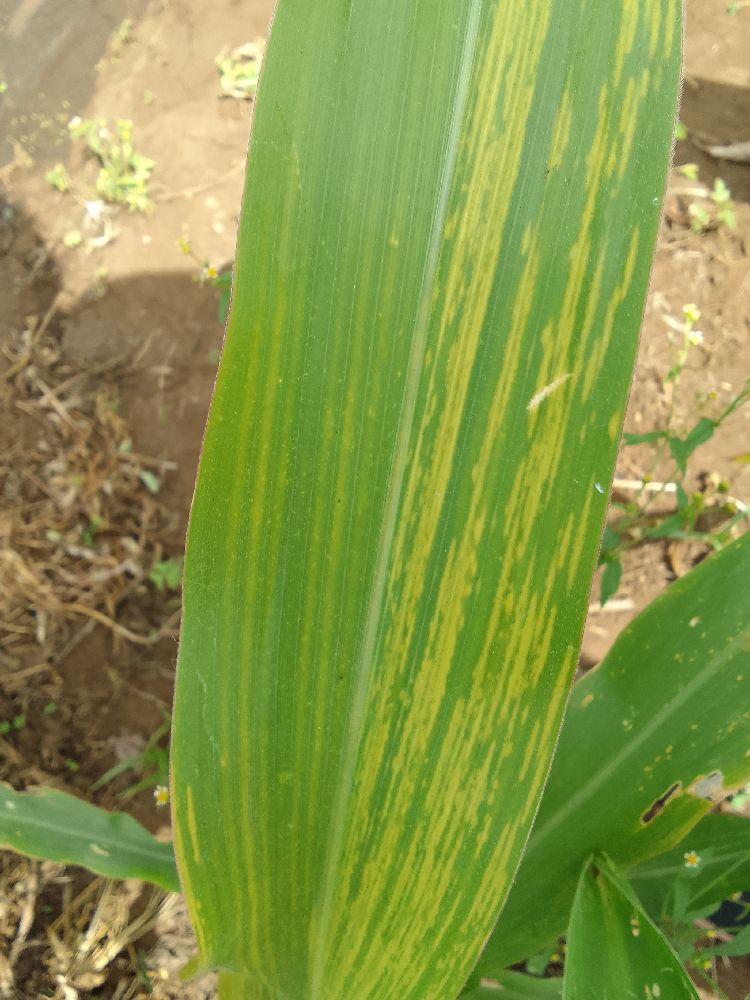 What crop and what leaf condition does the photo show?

maize, maize lethal necrosis
